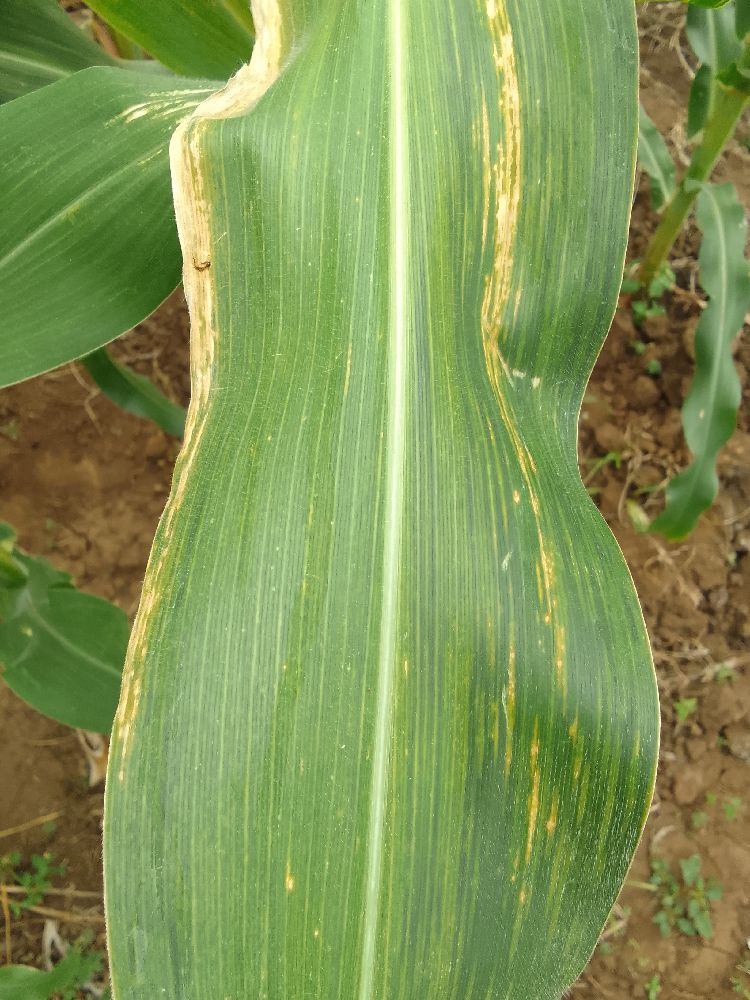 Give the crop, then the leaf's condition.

maize, maize lethal necrosis
